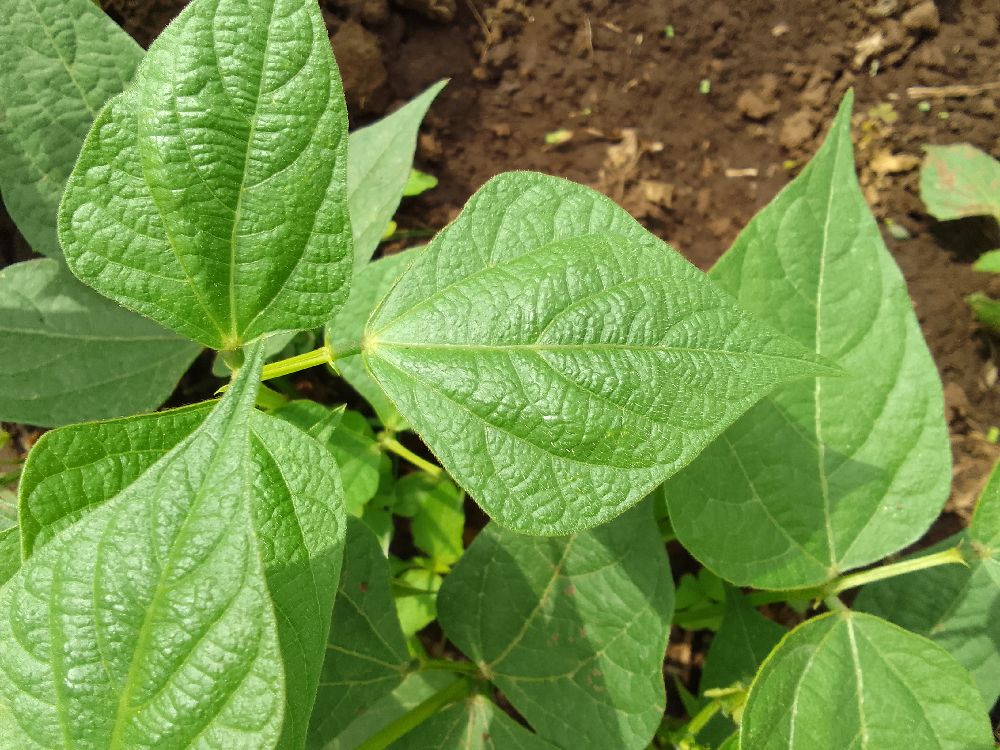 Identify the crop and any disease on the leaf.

common bean, healthy
